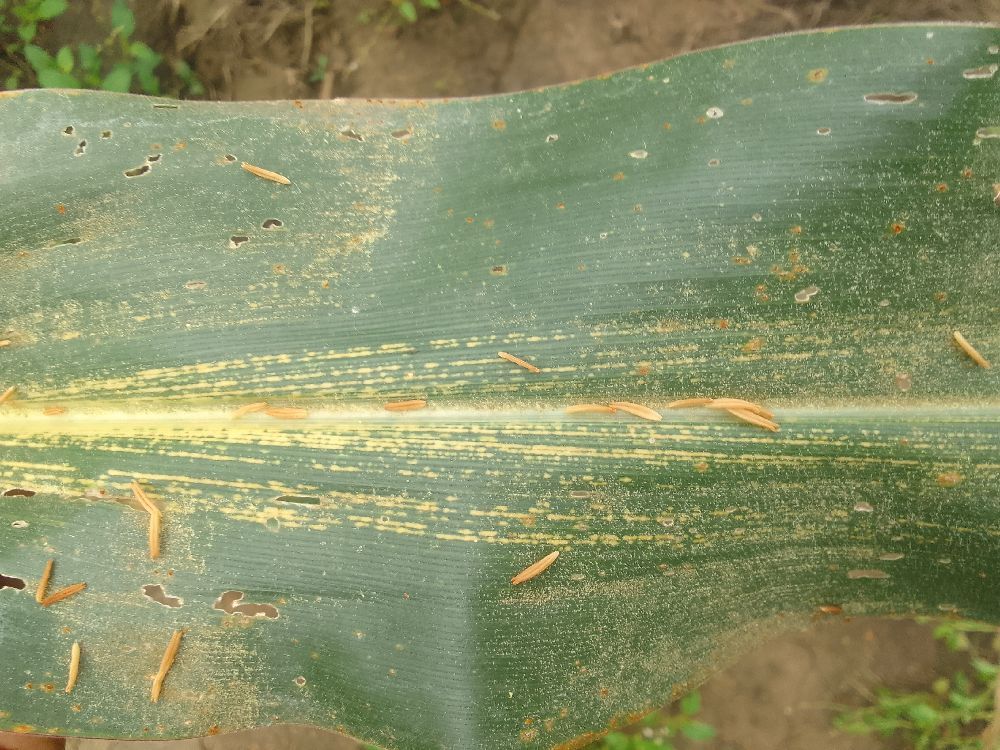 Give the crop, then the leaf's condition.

maize, maize streak virus
